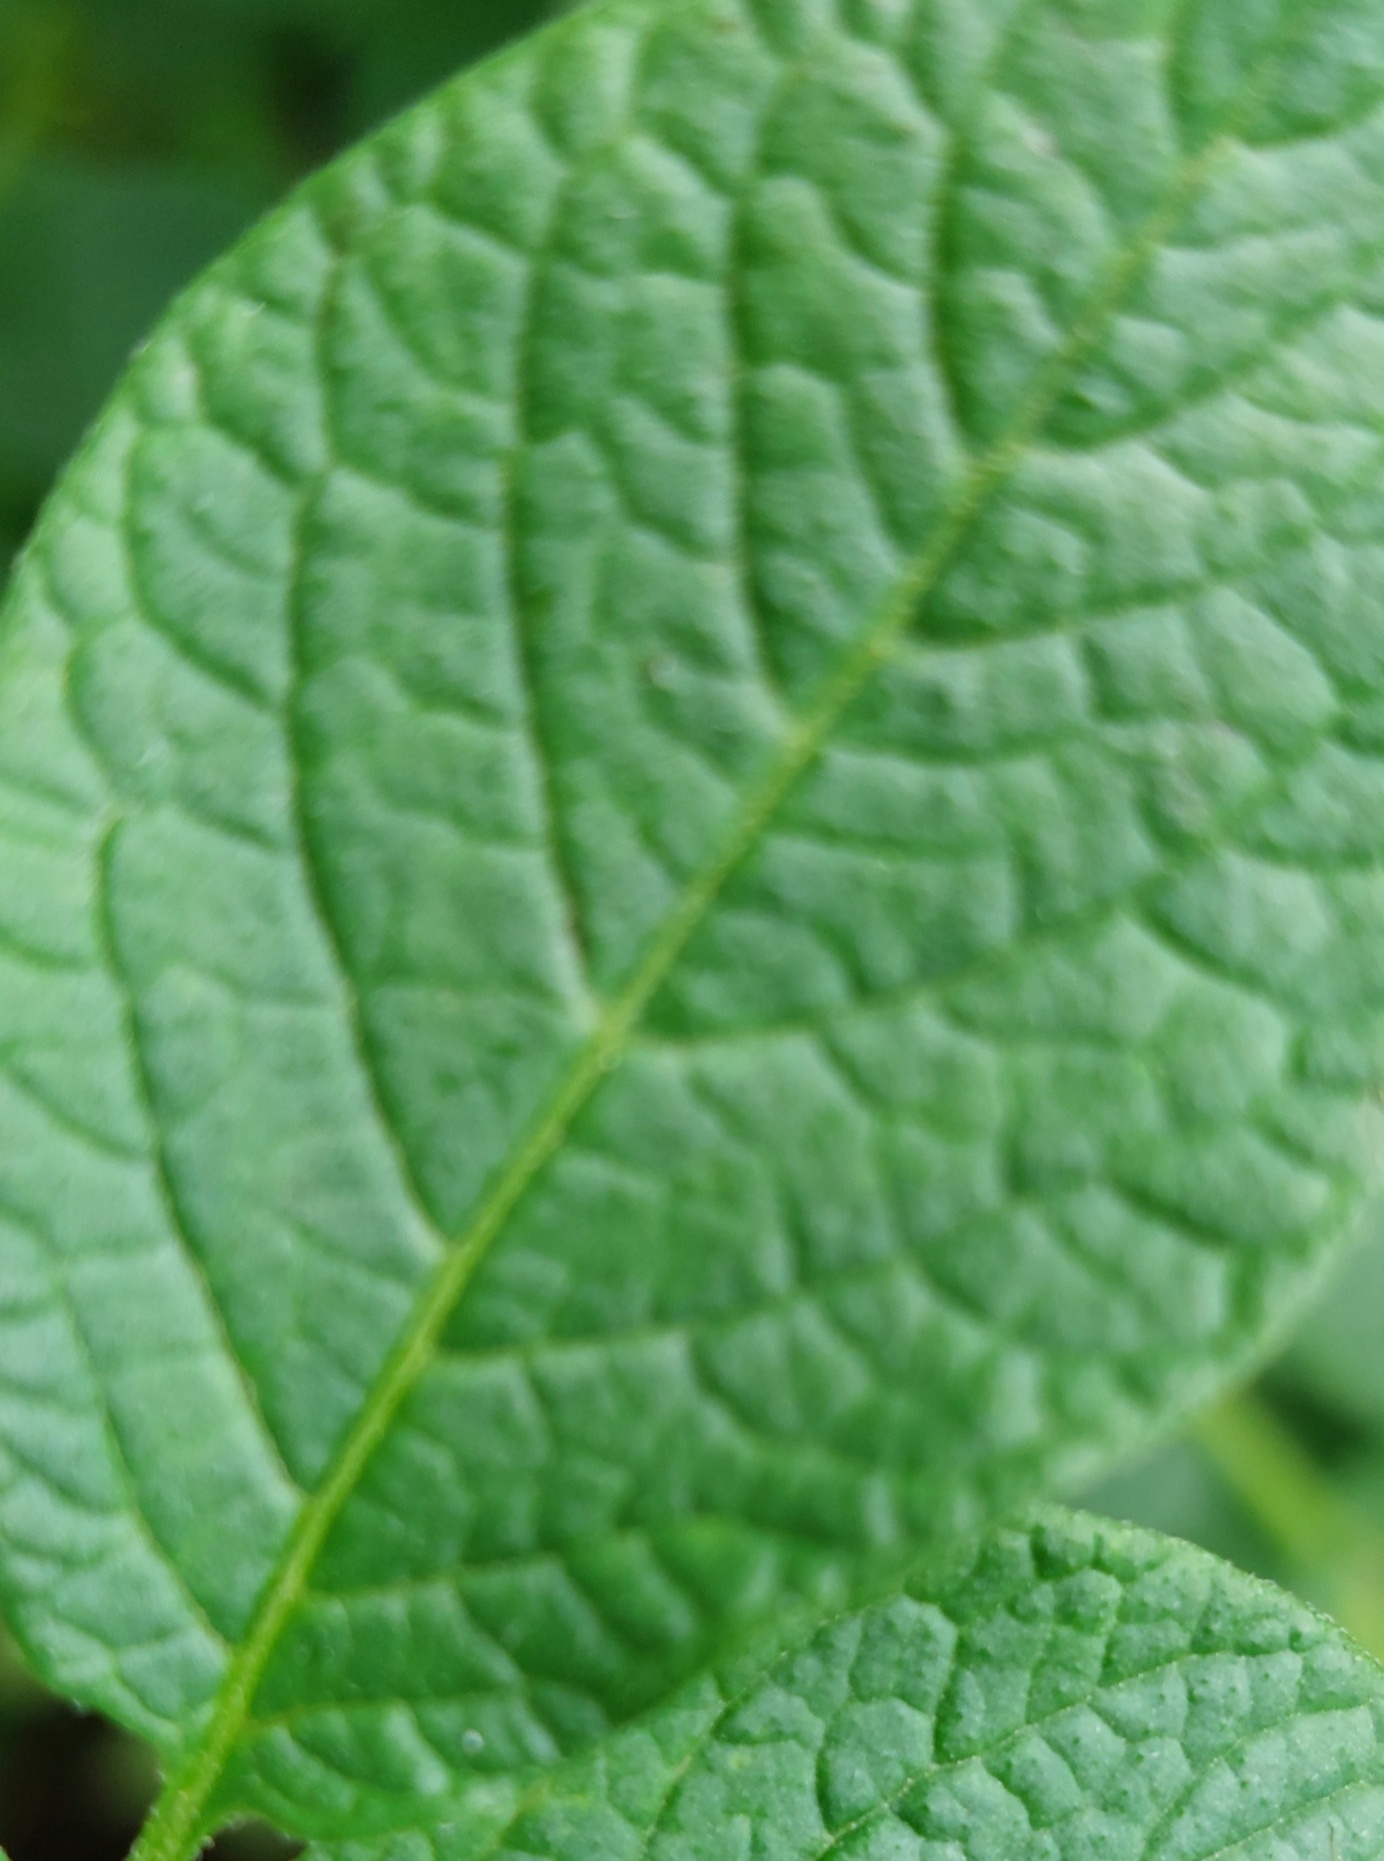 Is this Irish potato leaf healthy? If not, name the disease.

healthy
